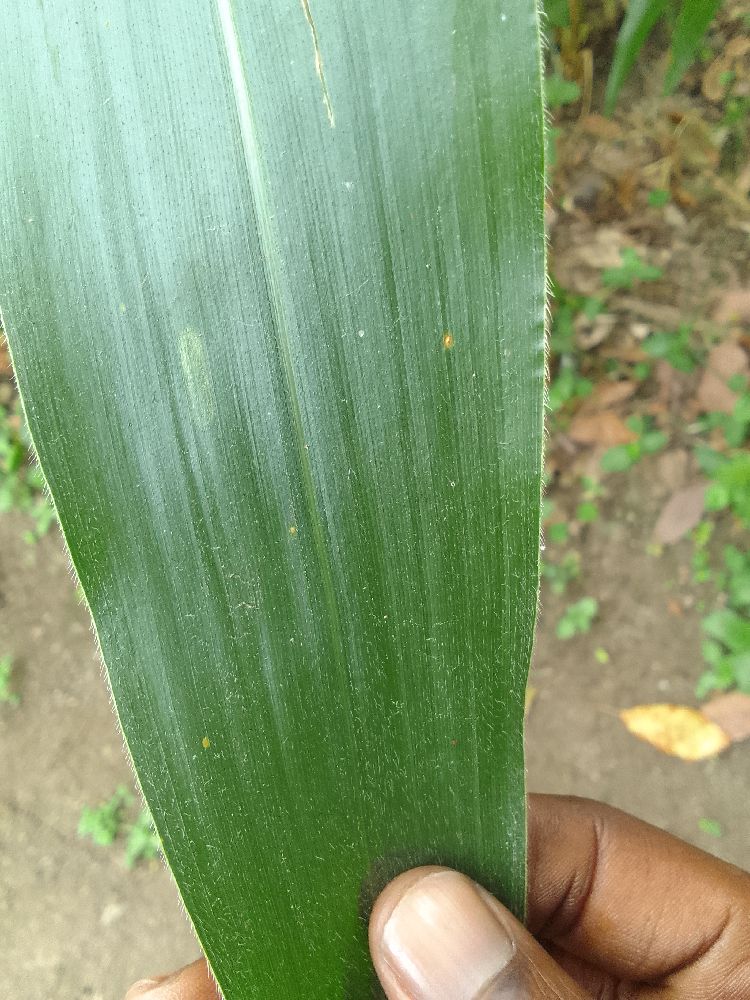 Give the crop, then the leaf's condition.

maize, healthy
